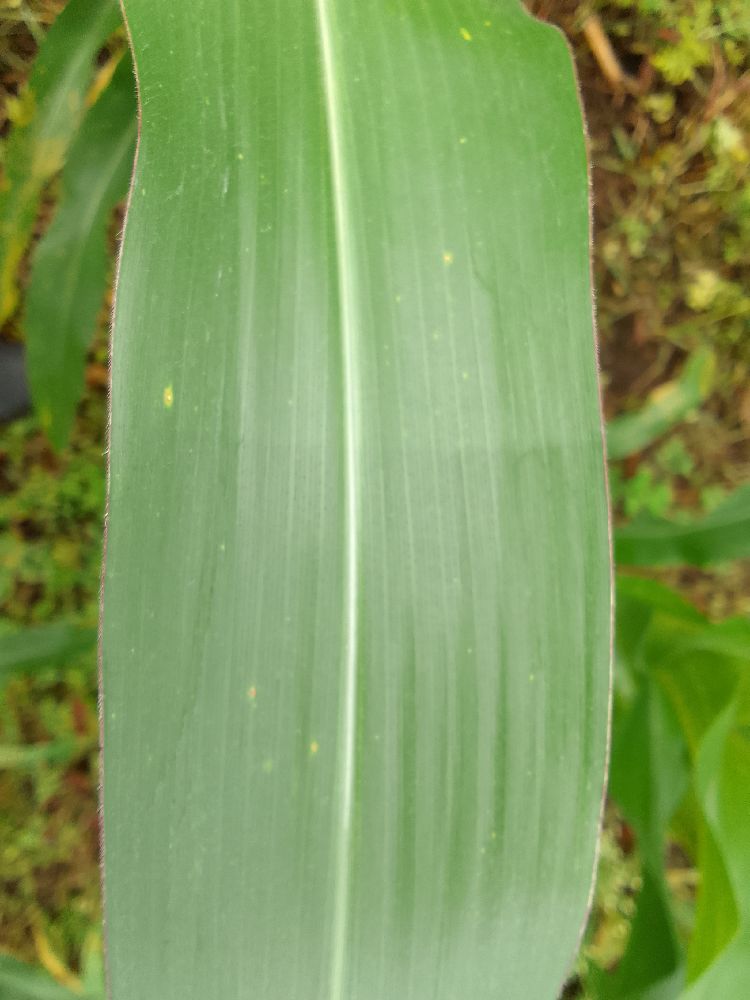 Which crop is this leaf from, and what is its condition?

maize, healthy
